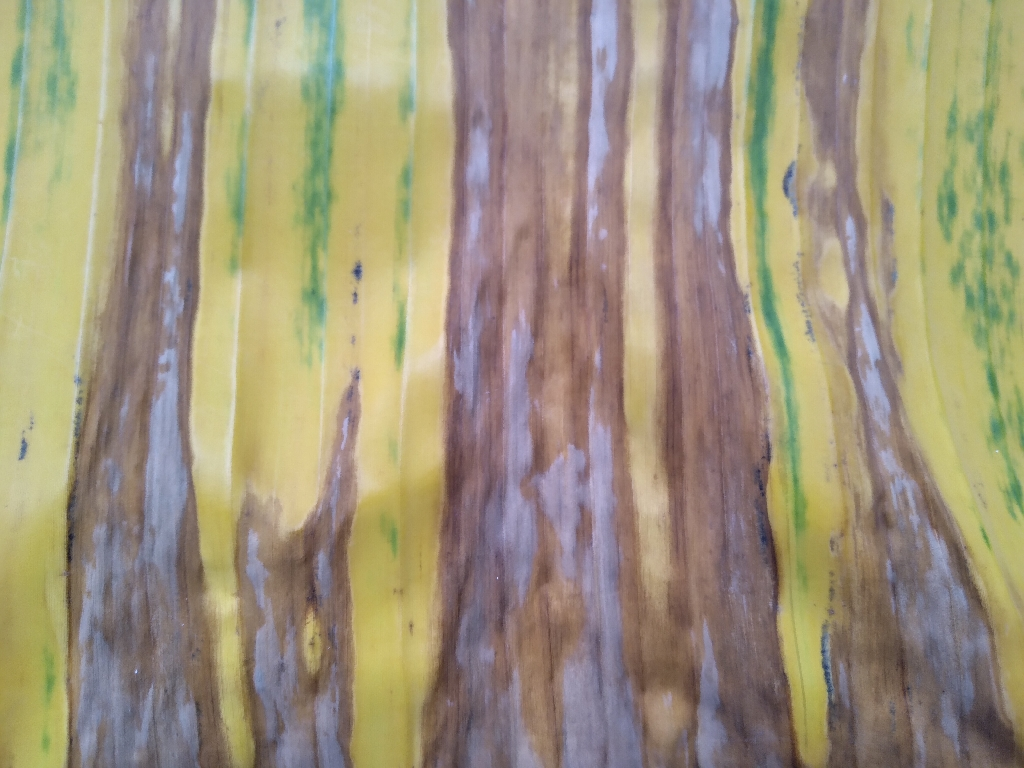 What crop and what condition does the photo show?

banana, fusarium wilt race 1
